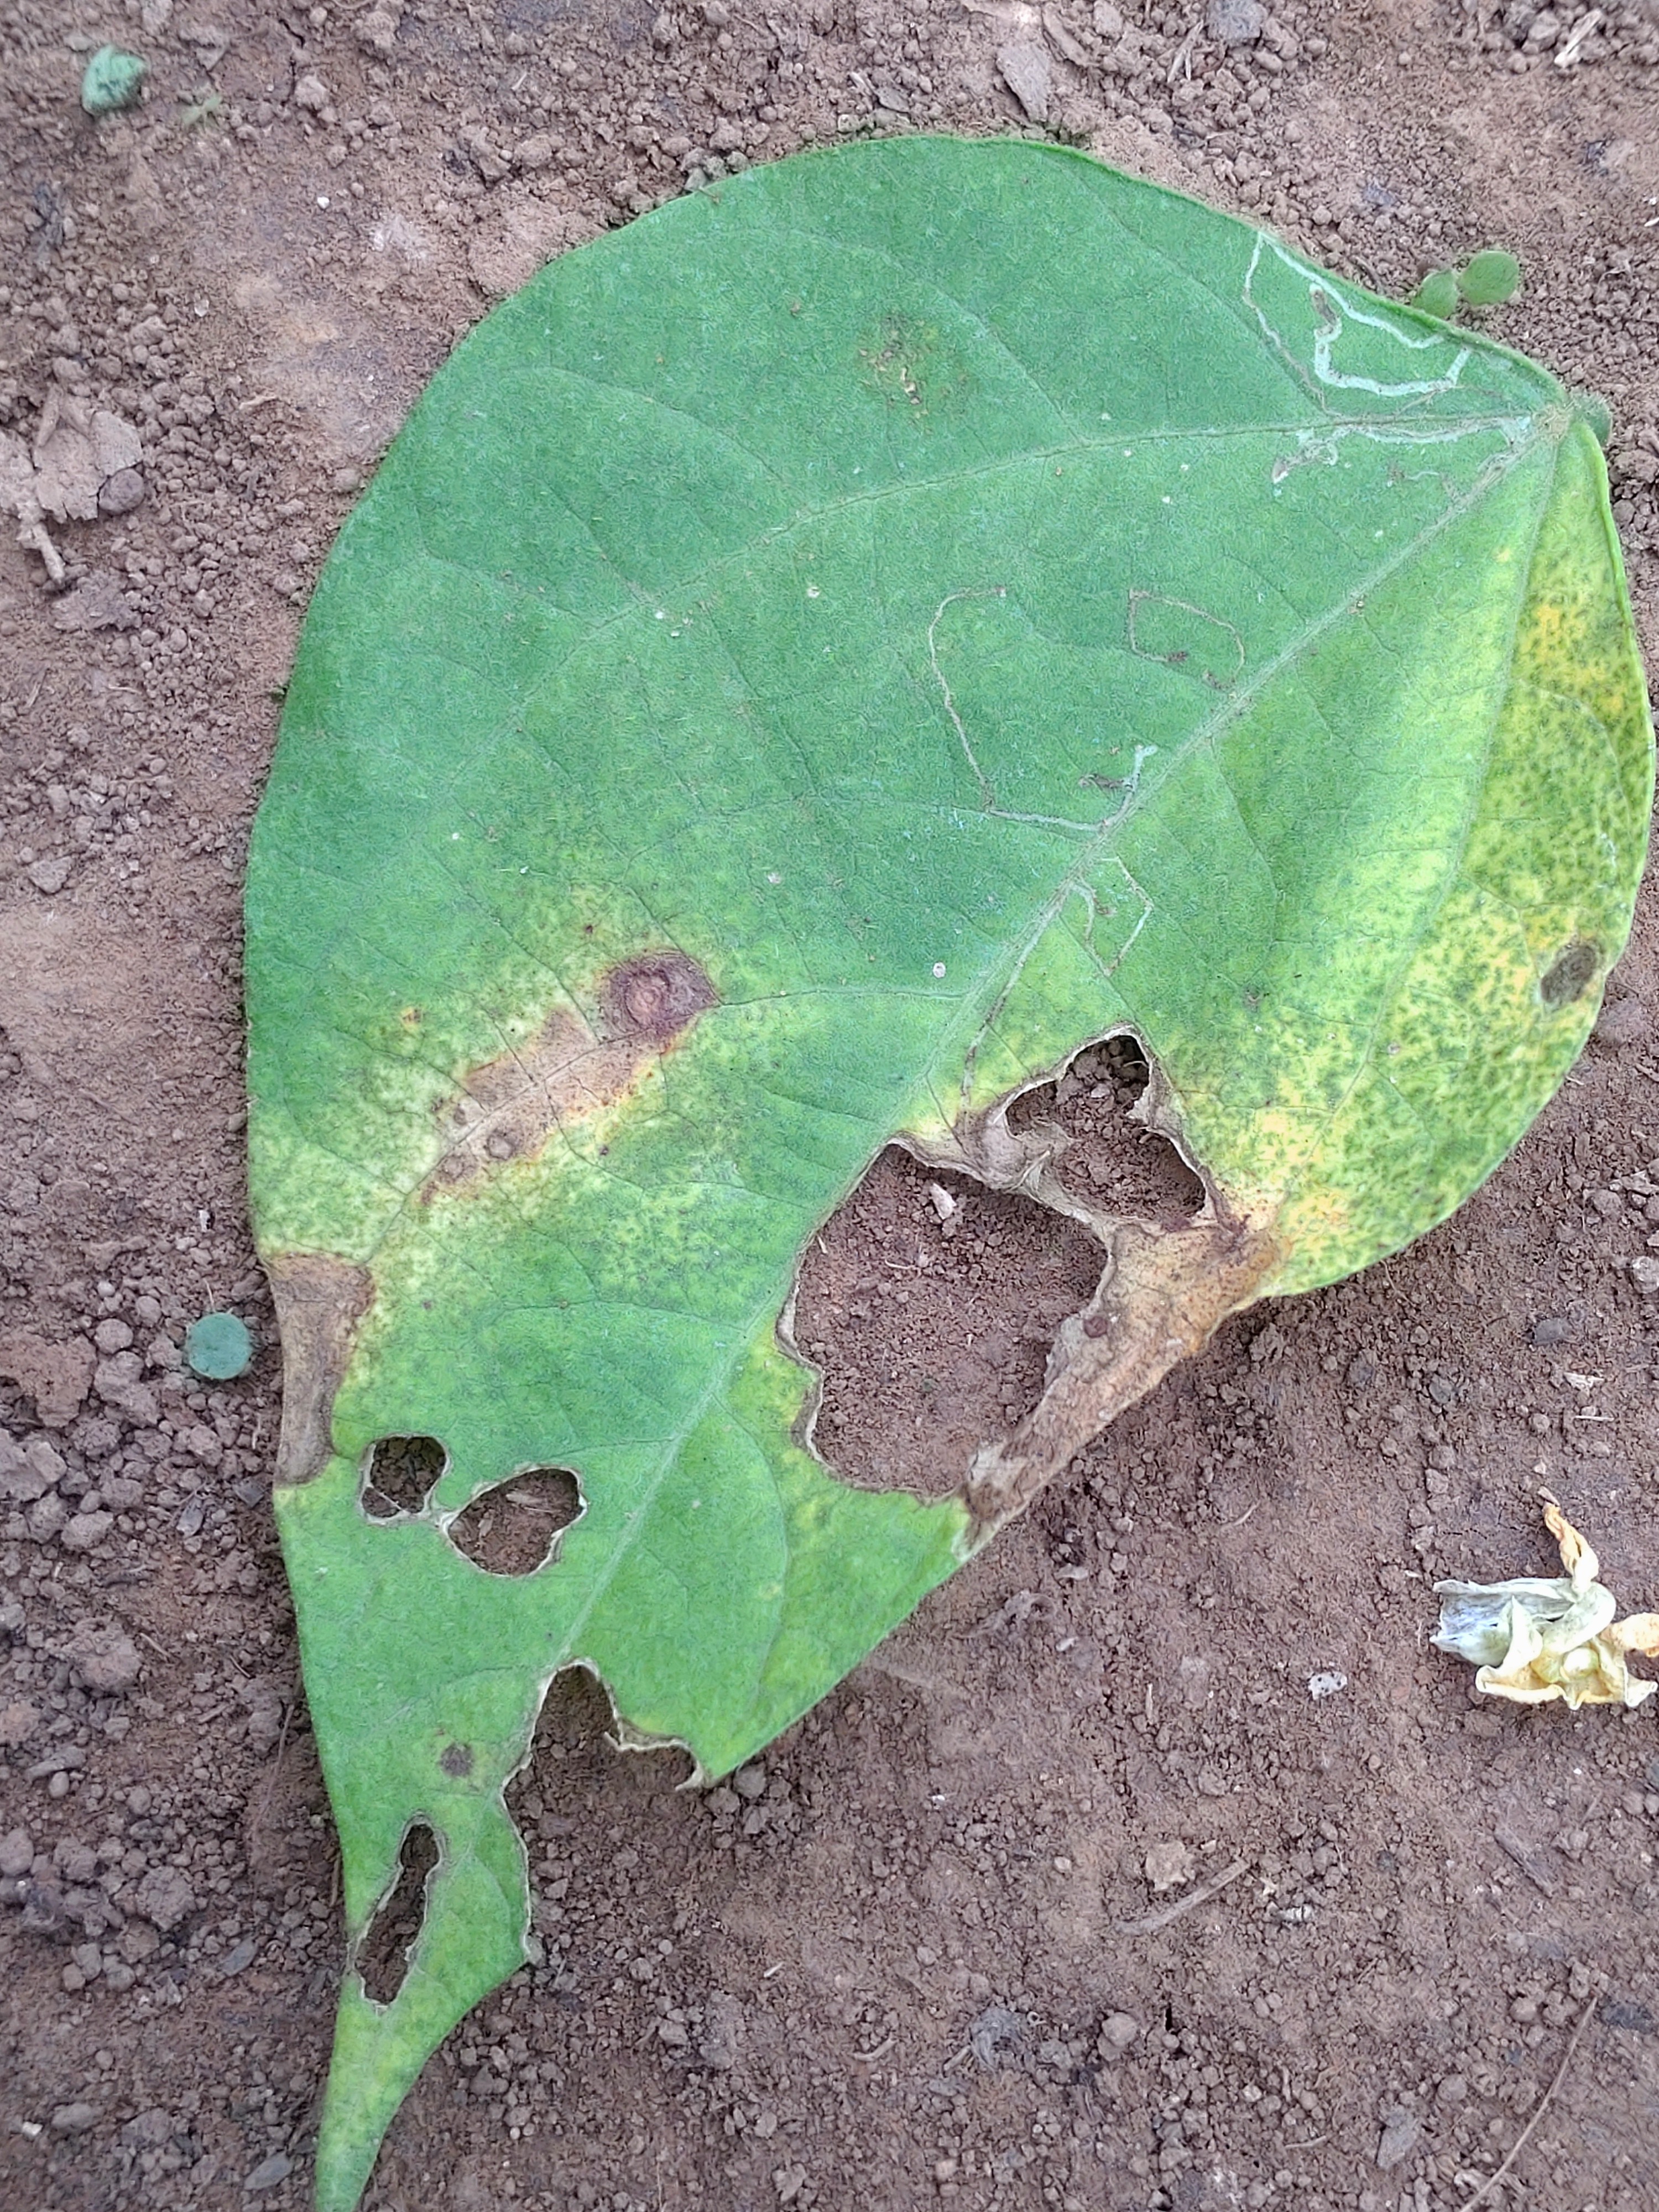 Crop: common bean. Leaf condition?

anthracnose
